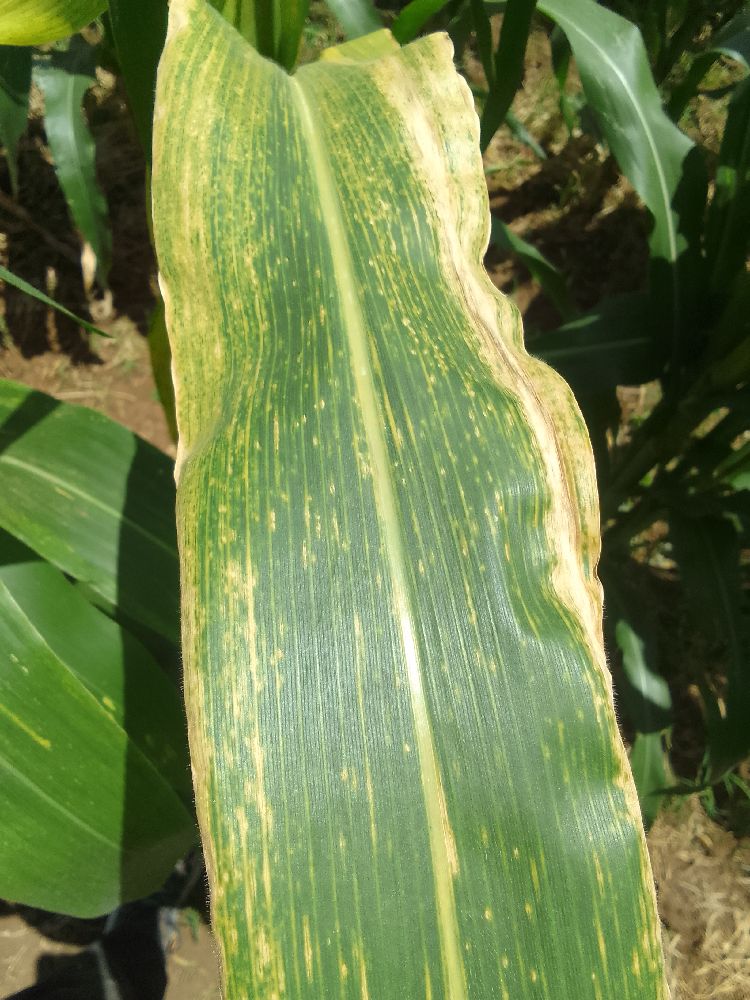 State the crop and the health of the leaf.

maize, maize lethal necrosis
